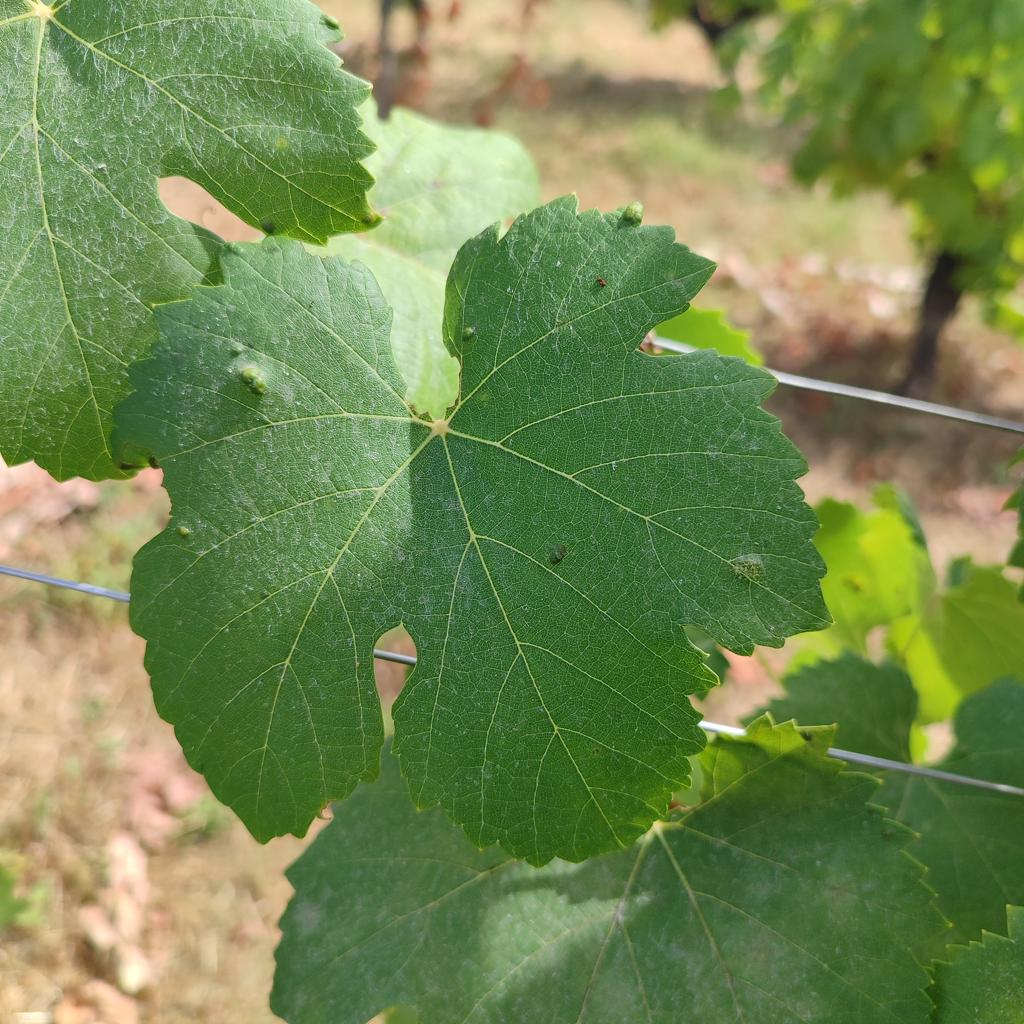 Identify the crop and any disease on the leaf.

grapevine, erineum mite
